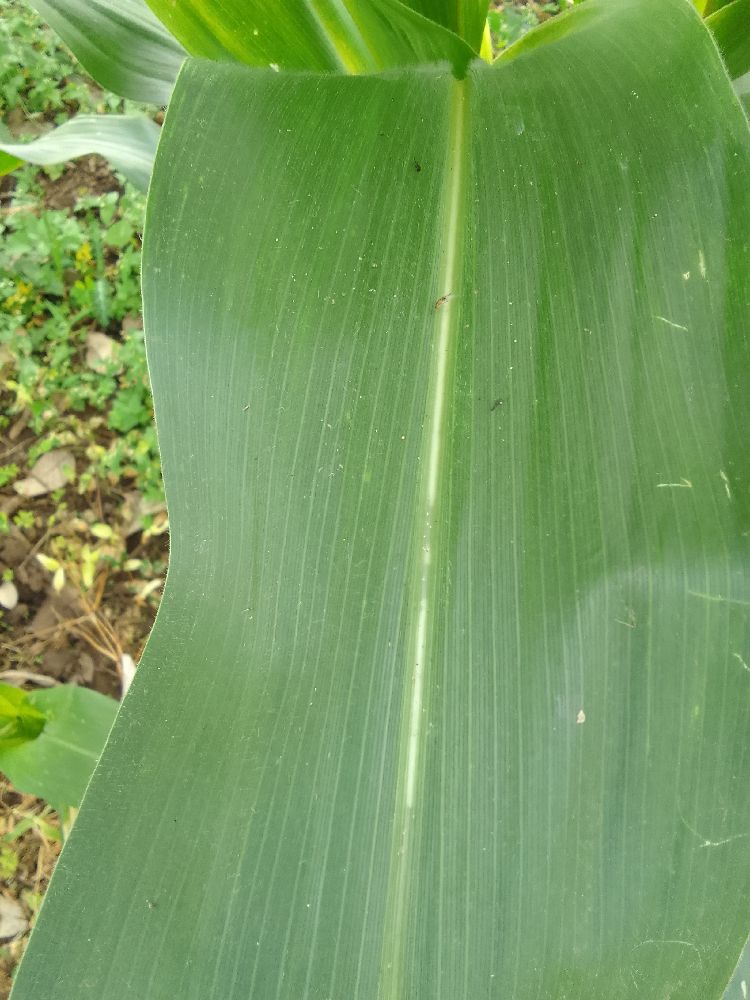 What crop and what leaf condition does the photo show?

maize, healthy
